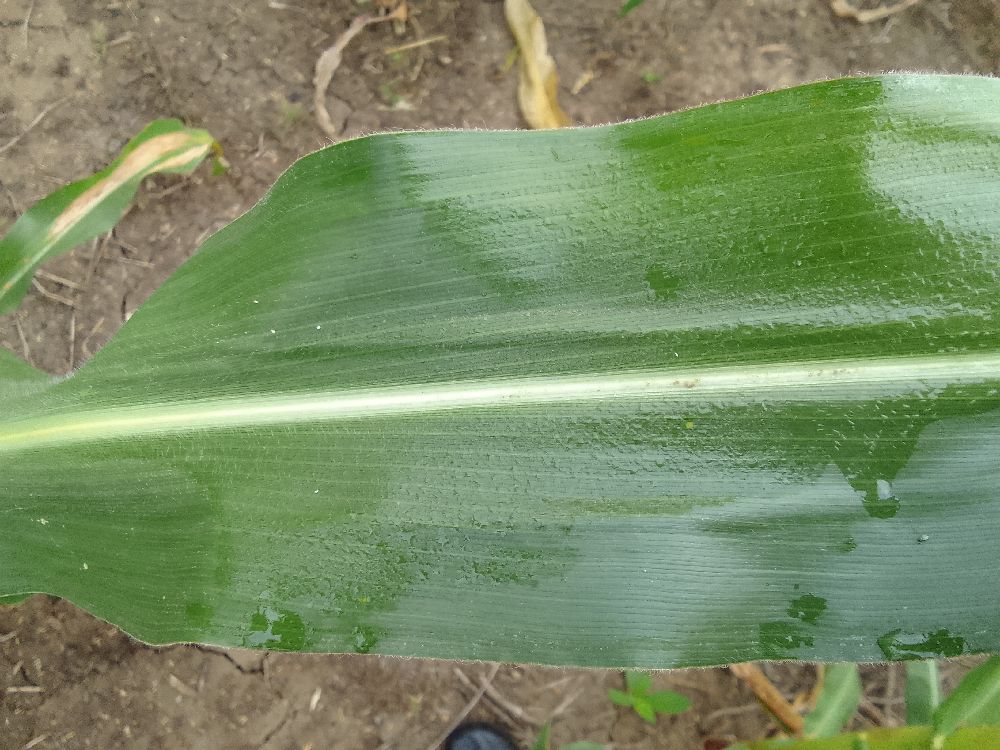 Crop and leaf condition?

maize, healthy
